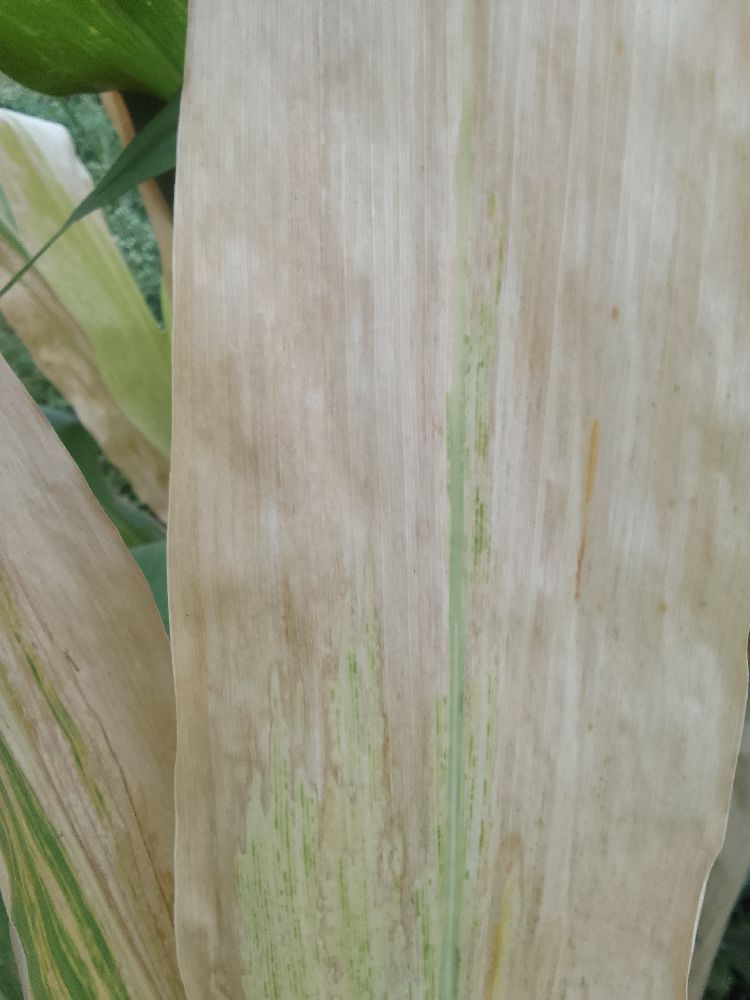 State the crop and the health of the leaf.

maize, maize lethal necrosis
